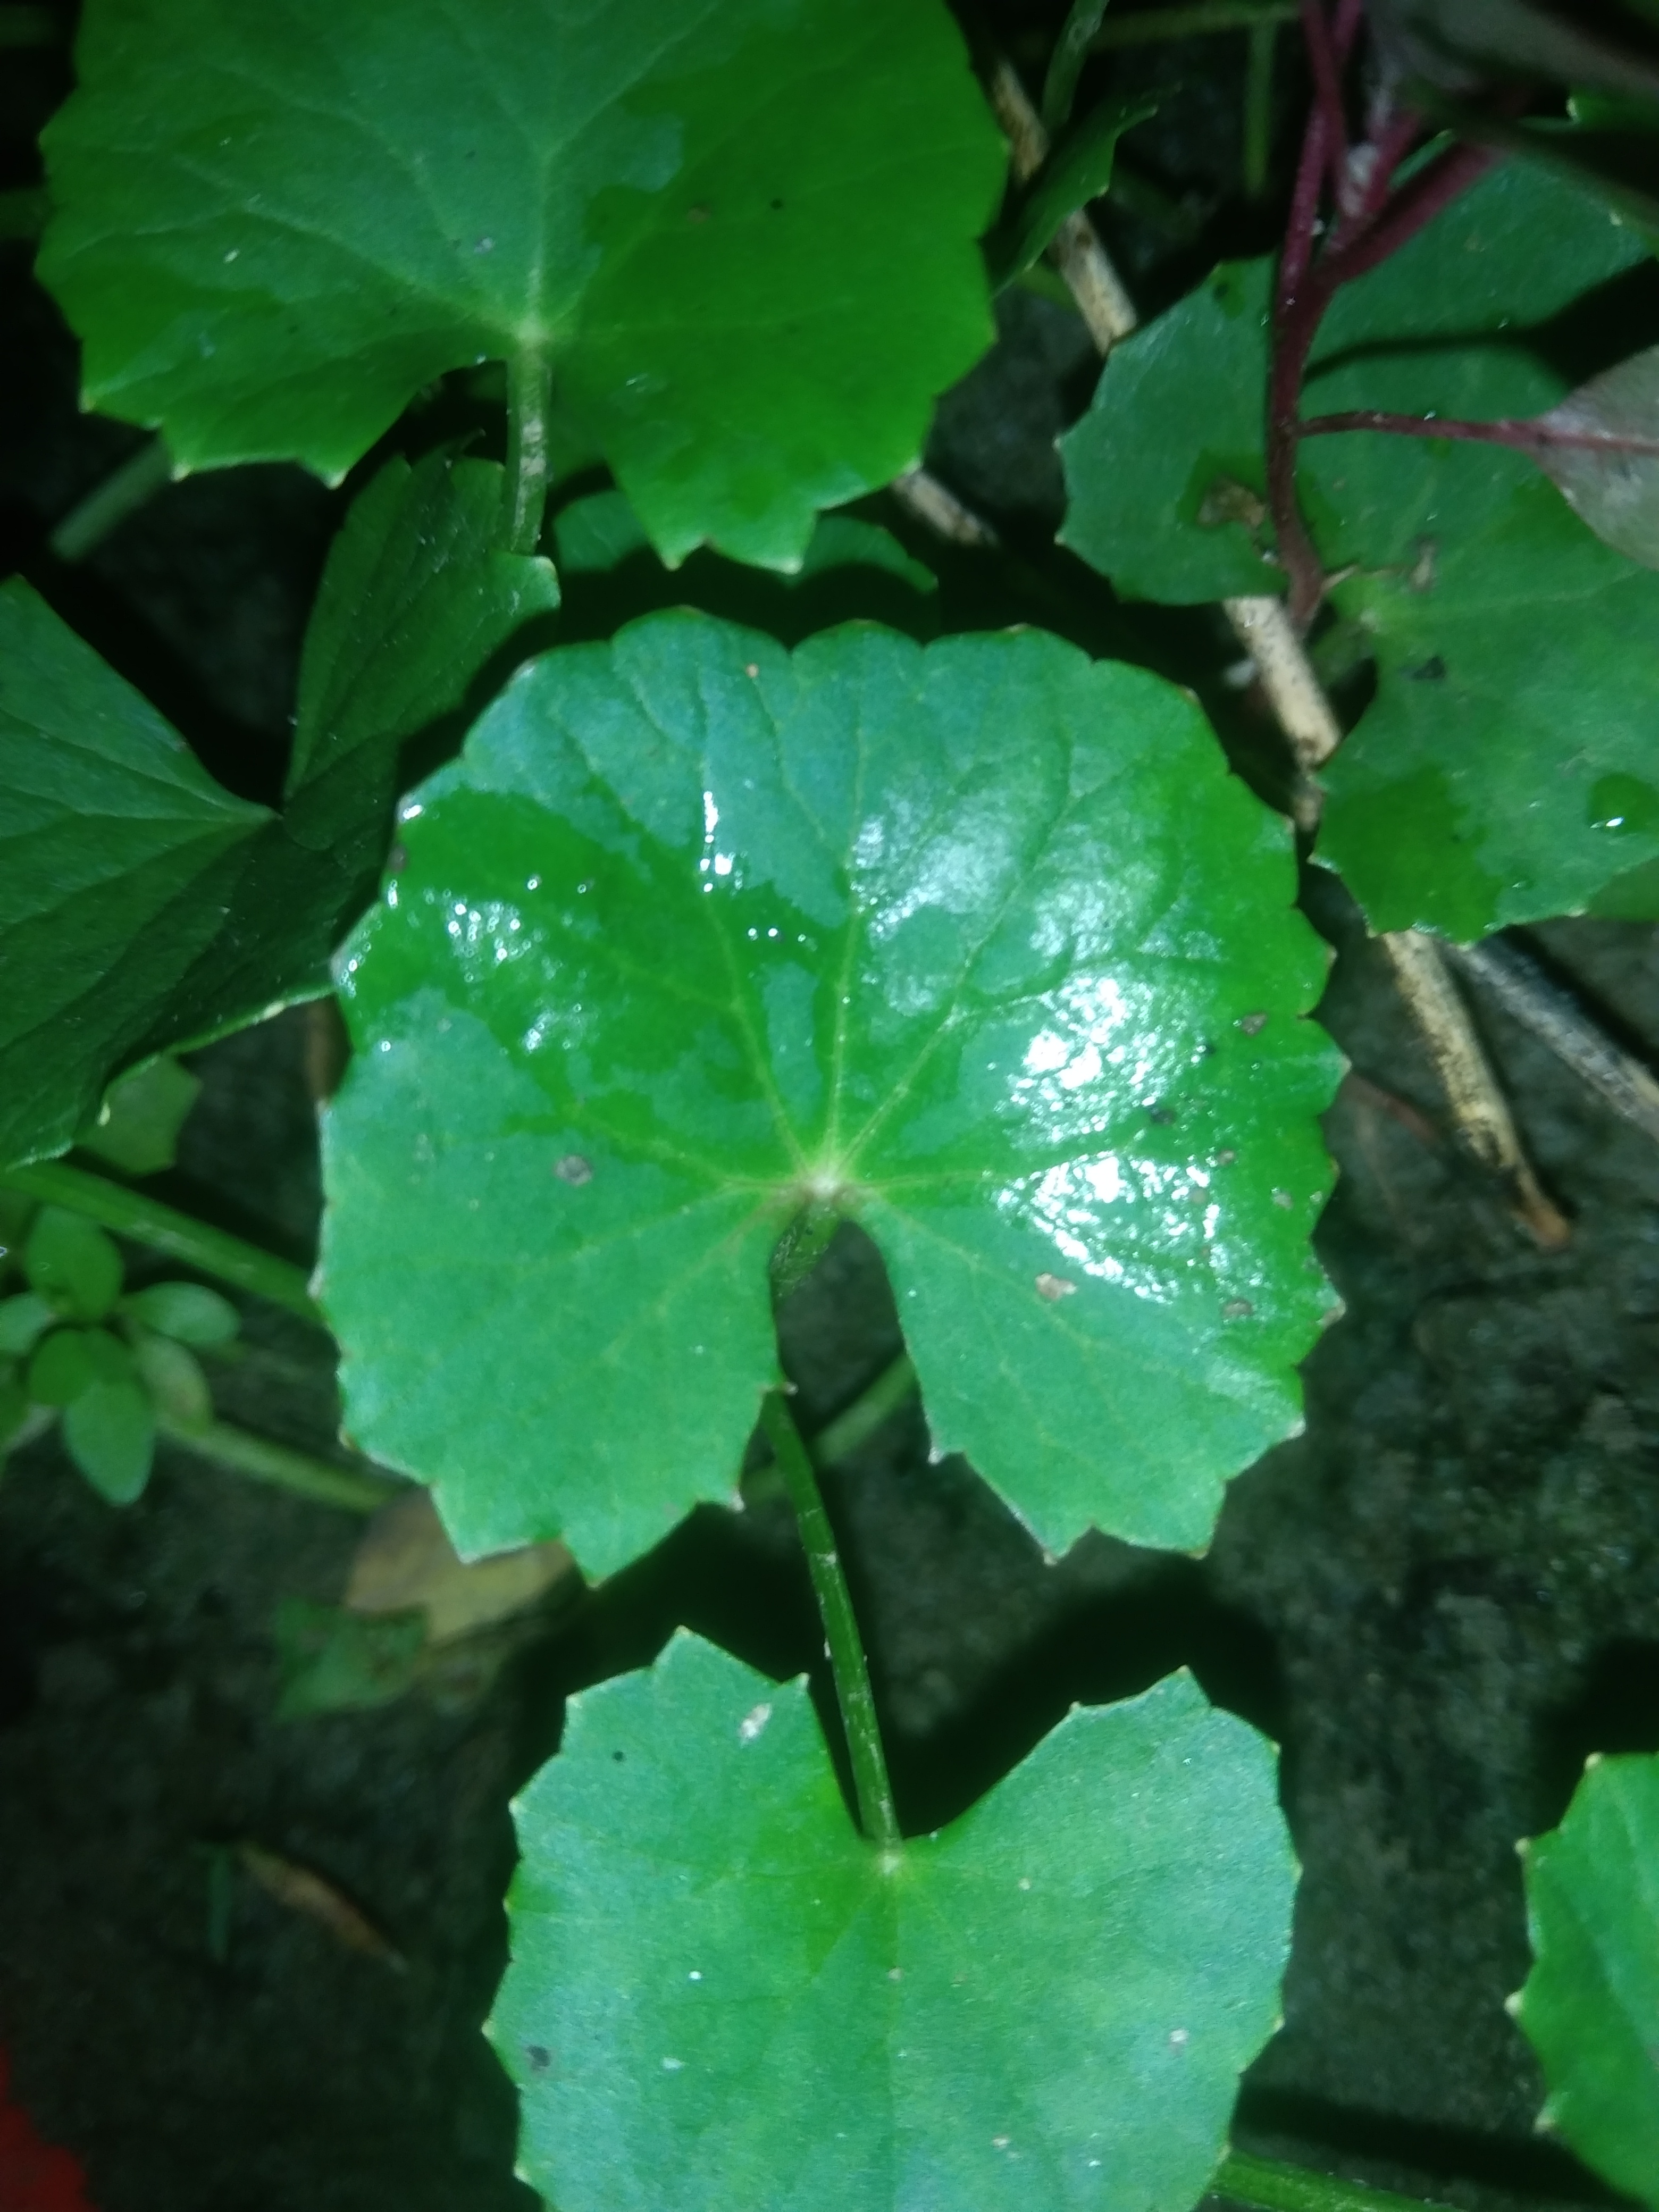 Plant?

thankuni
